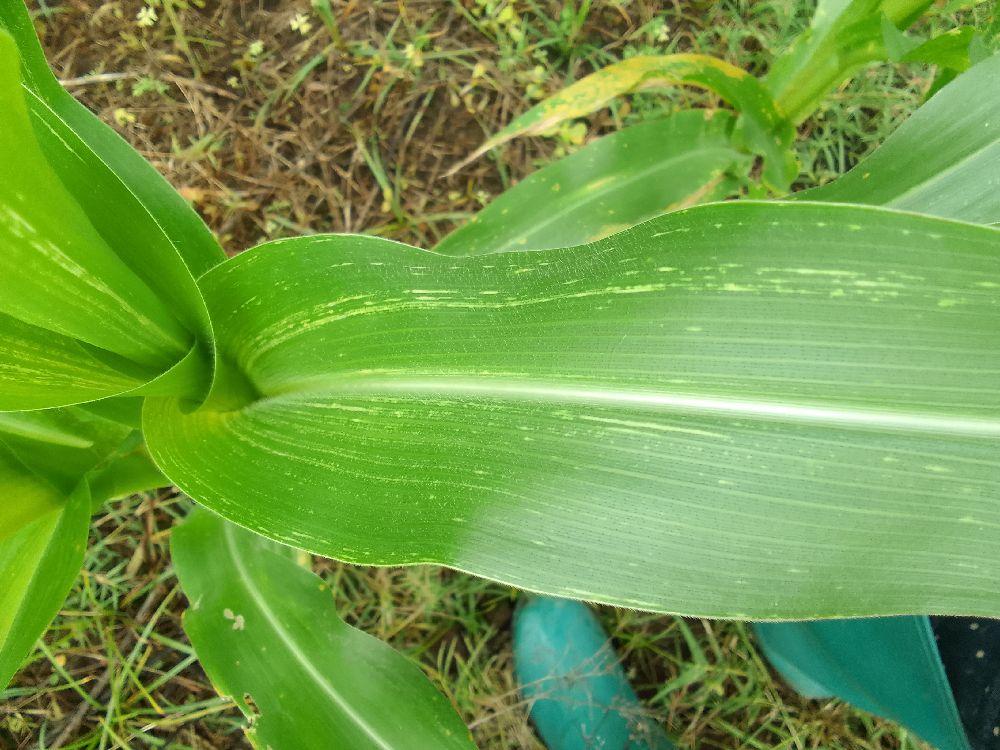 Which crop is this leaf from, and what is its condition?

maize, maize streak virus
